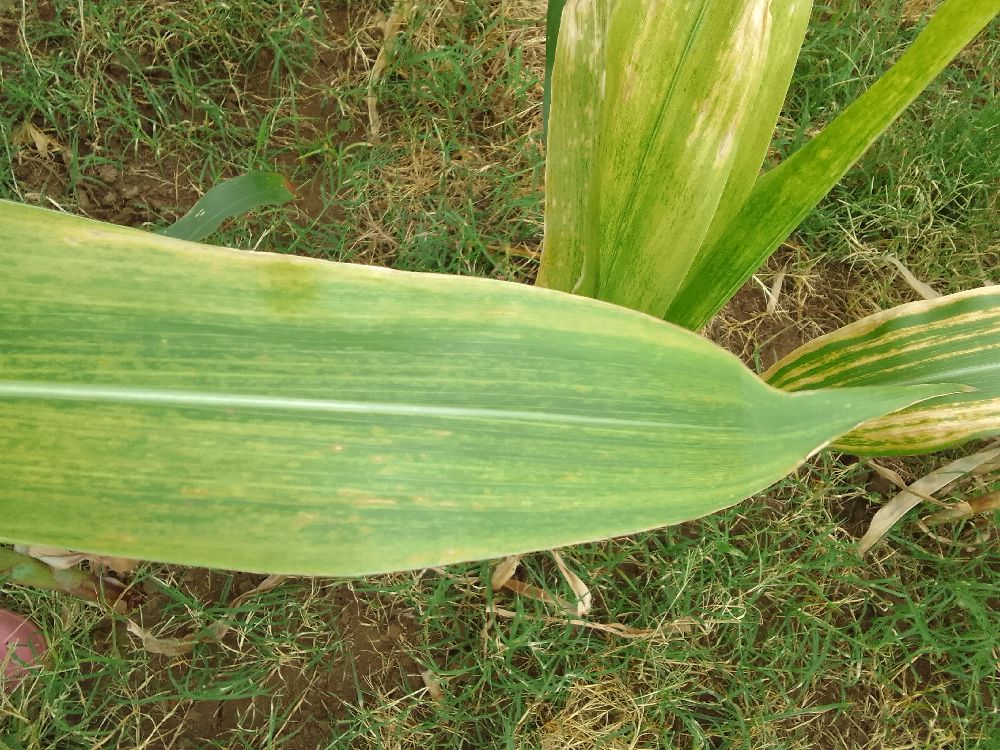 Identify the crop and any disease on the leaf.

maize, maize lethal necrosis
